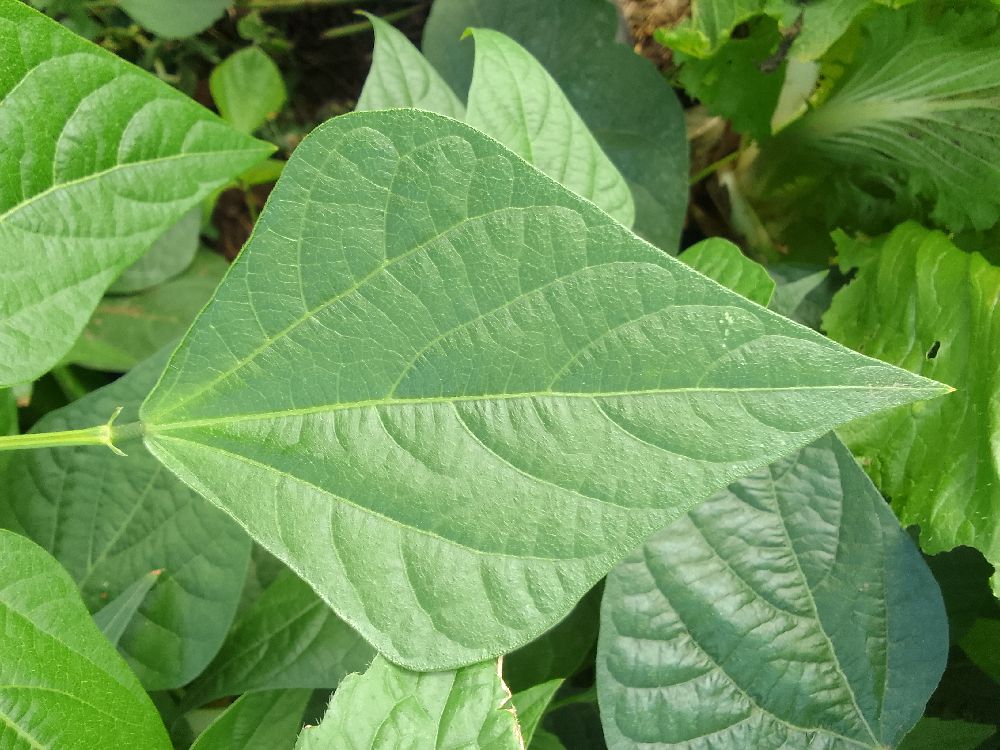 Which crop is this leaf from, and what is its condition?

common bean, healthy
